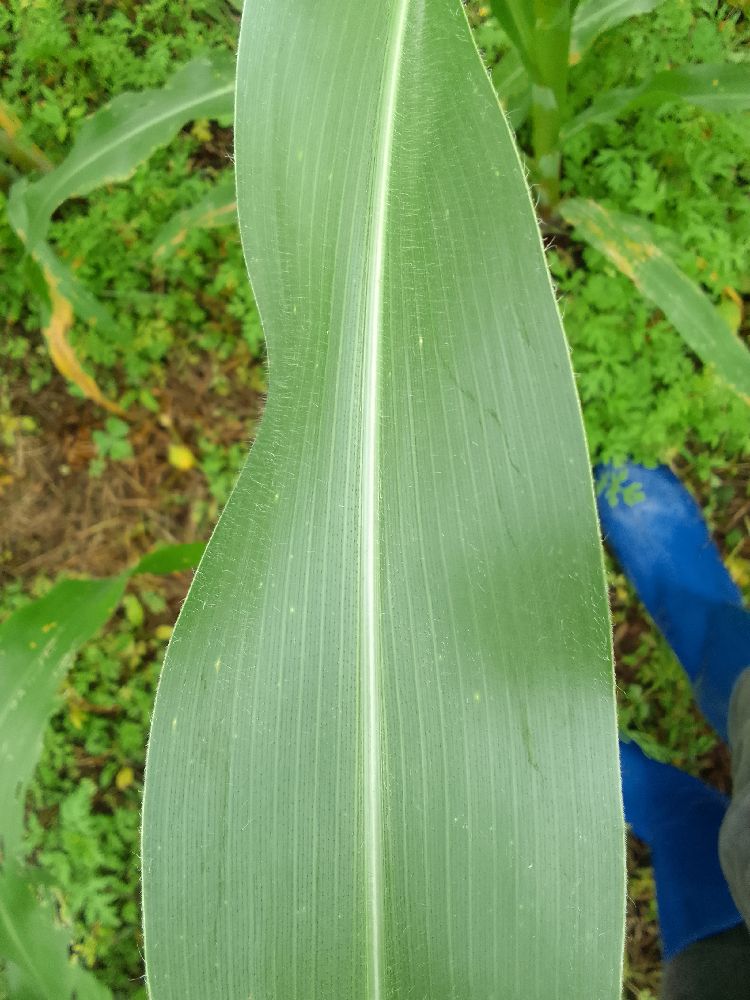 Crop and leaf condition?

maize, healthy
